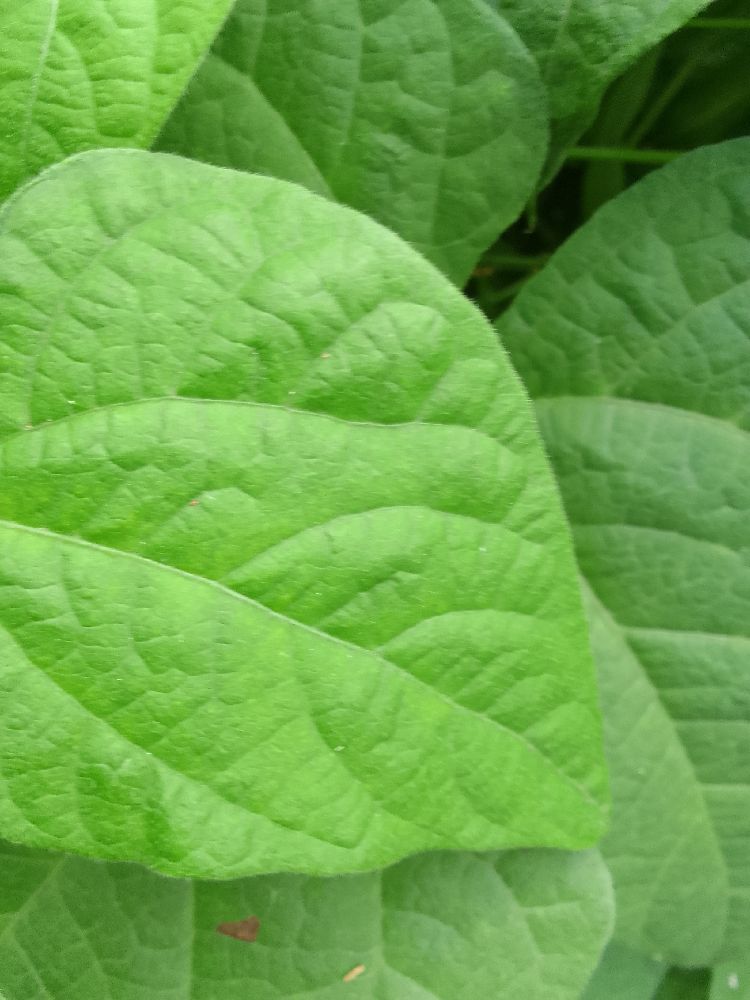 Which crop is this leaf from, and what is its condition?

common bean, healthy
